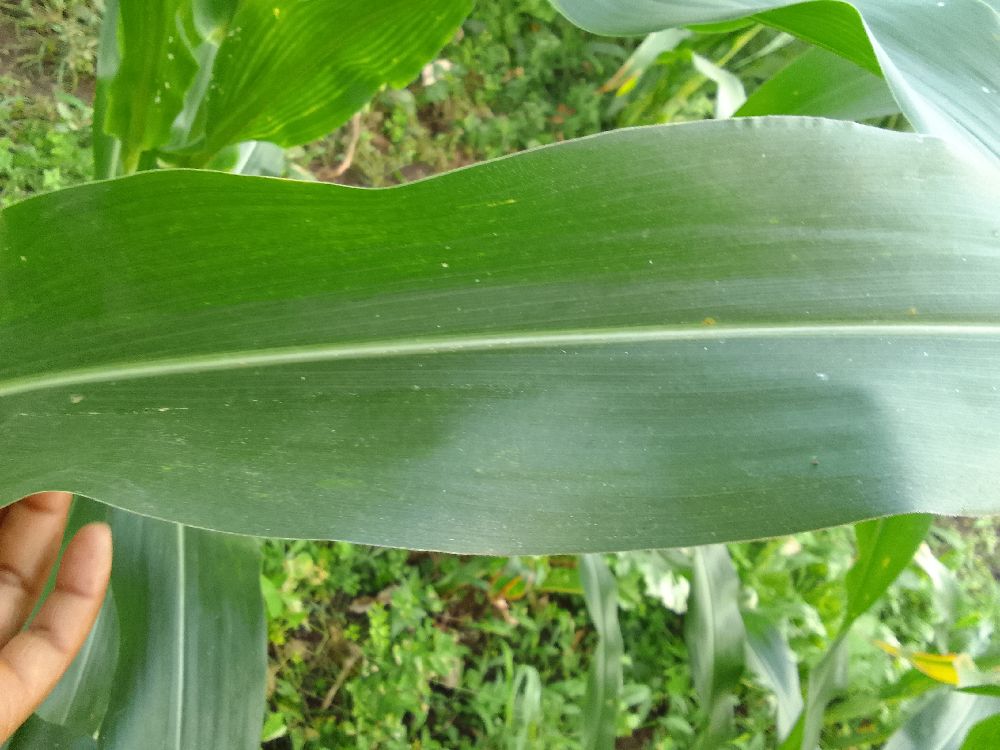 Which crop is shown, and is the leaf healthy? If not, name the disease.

maize, healthy
